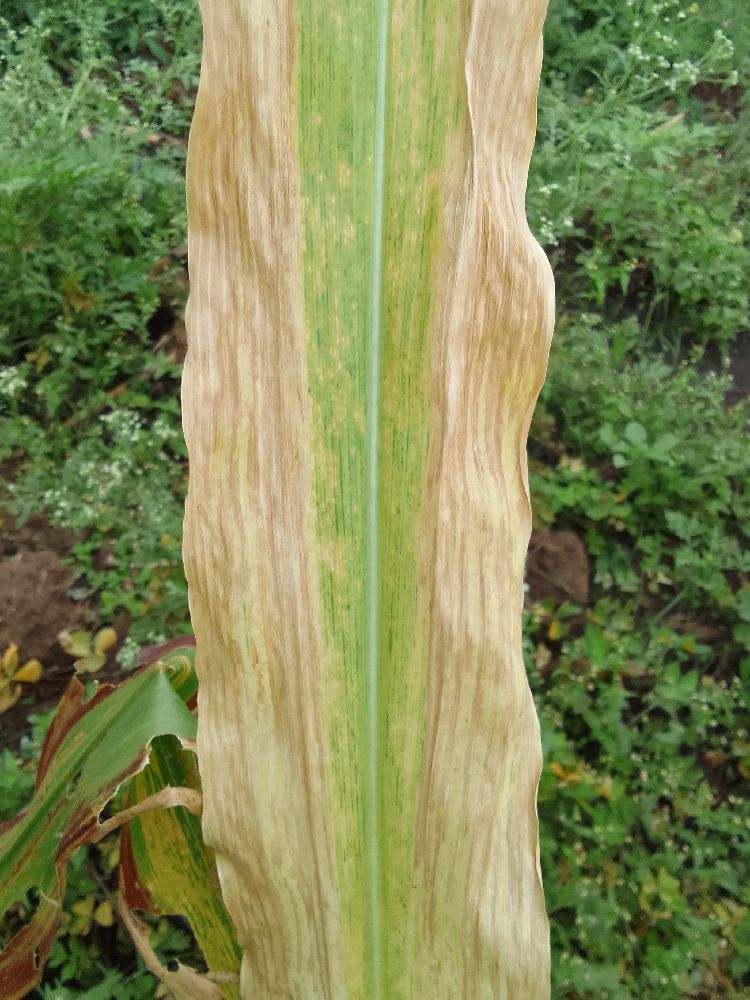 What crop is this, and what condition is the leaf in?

maize, maize lethal necrosis
